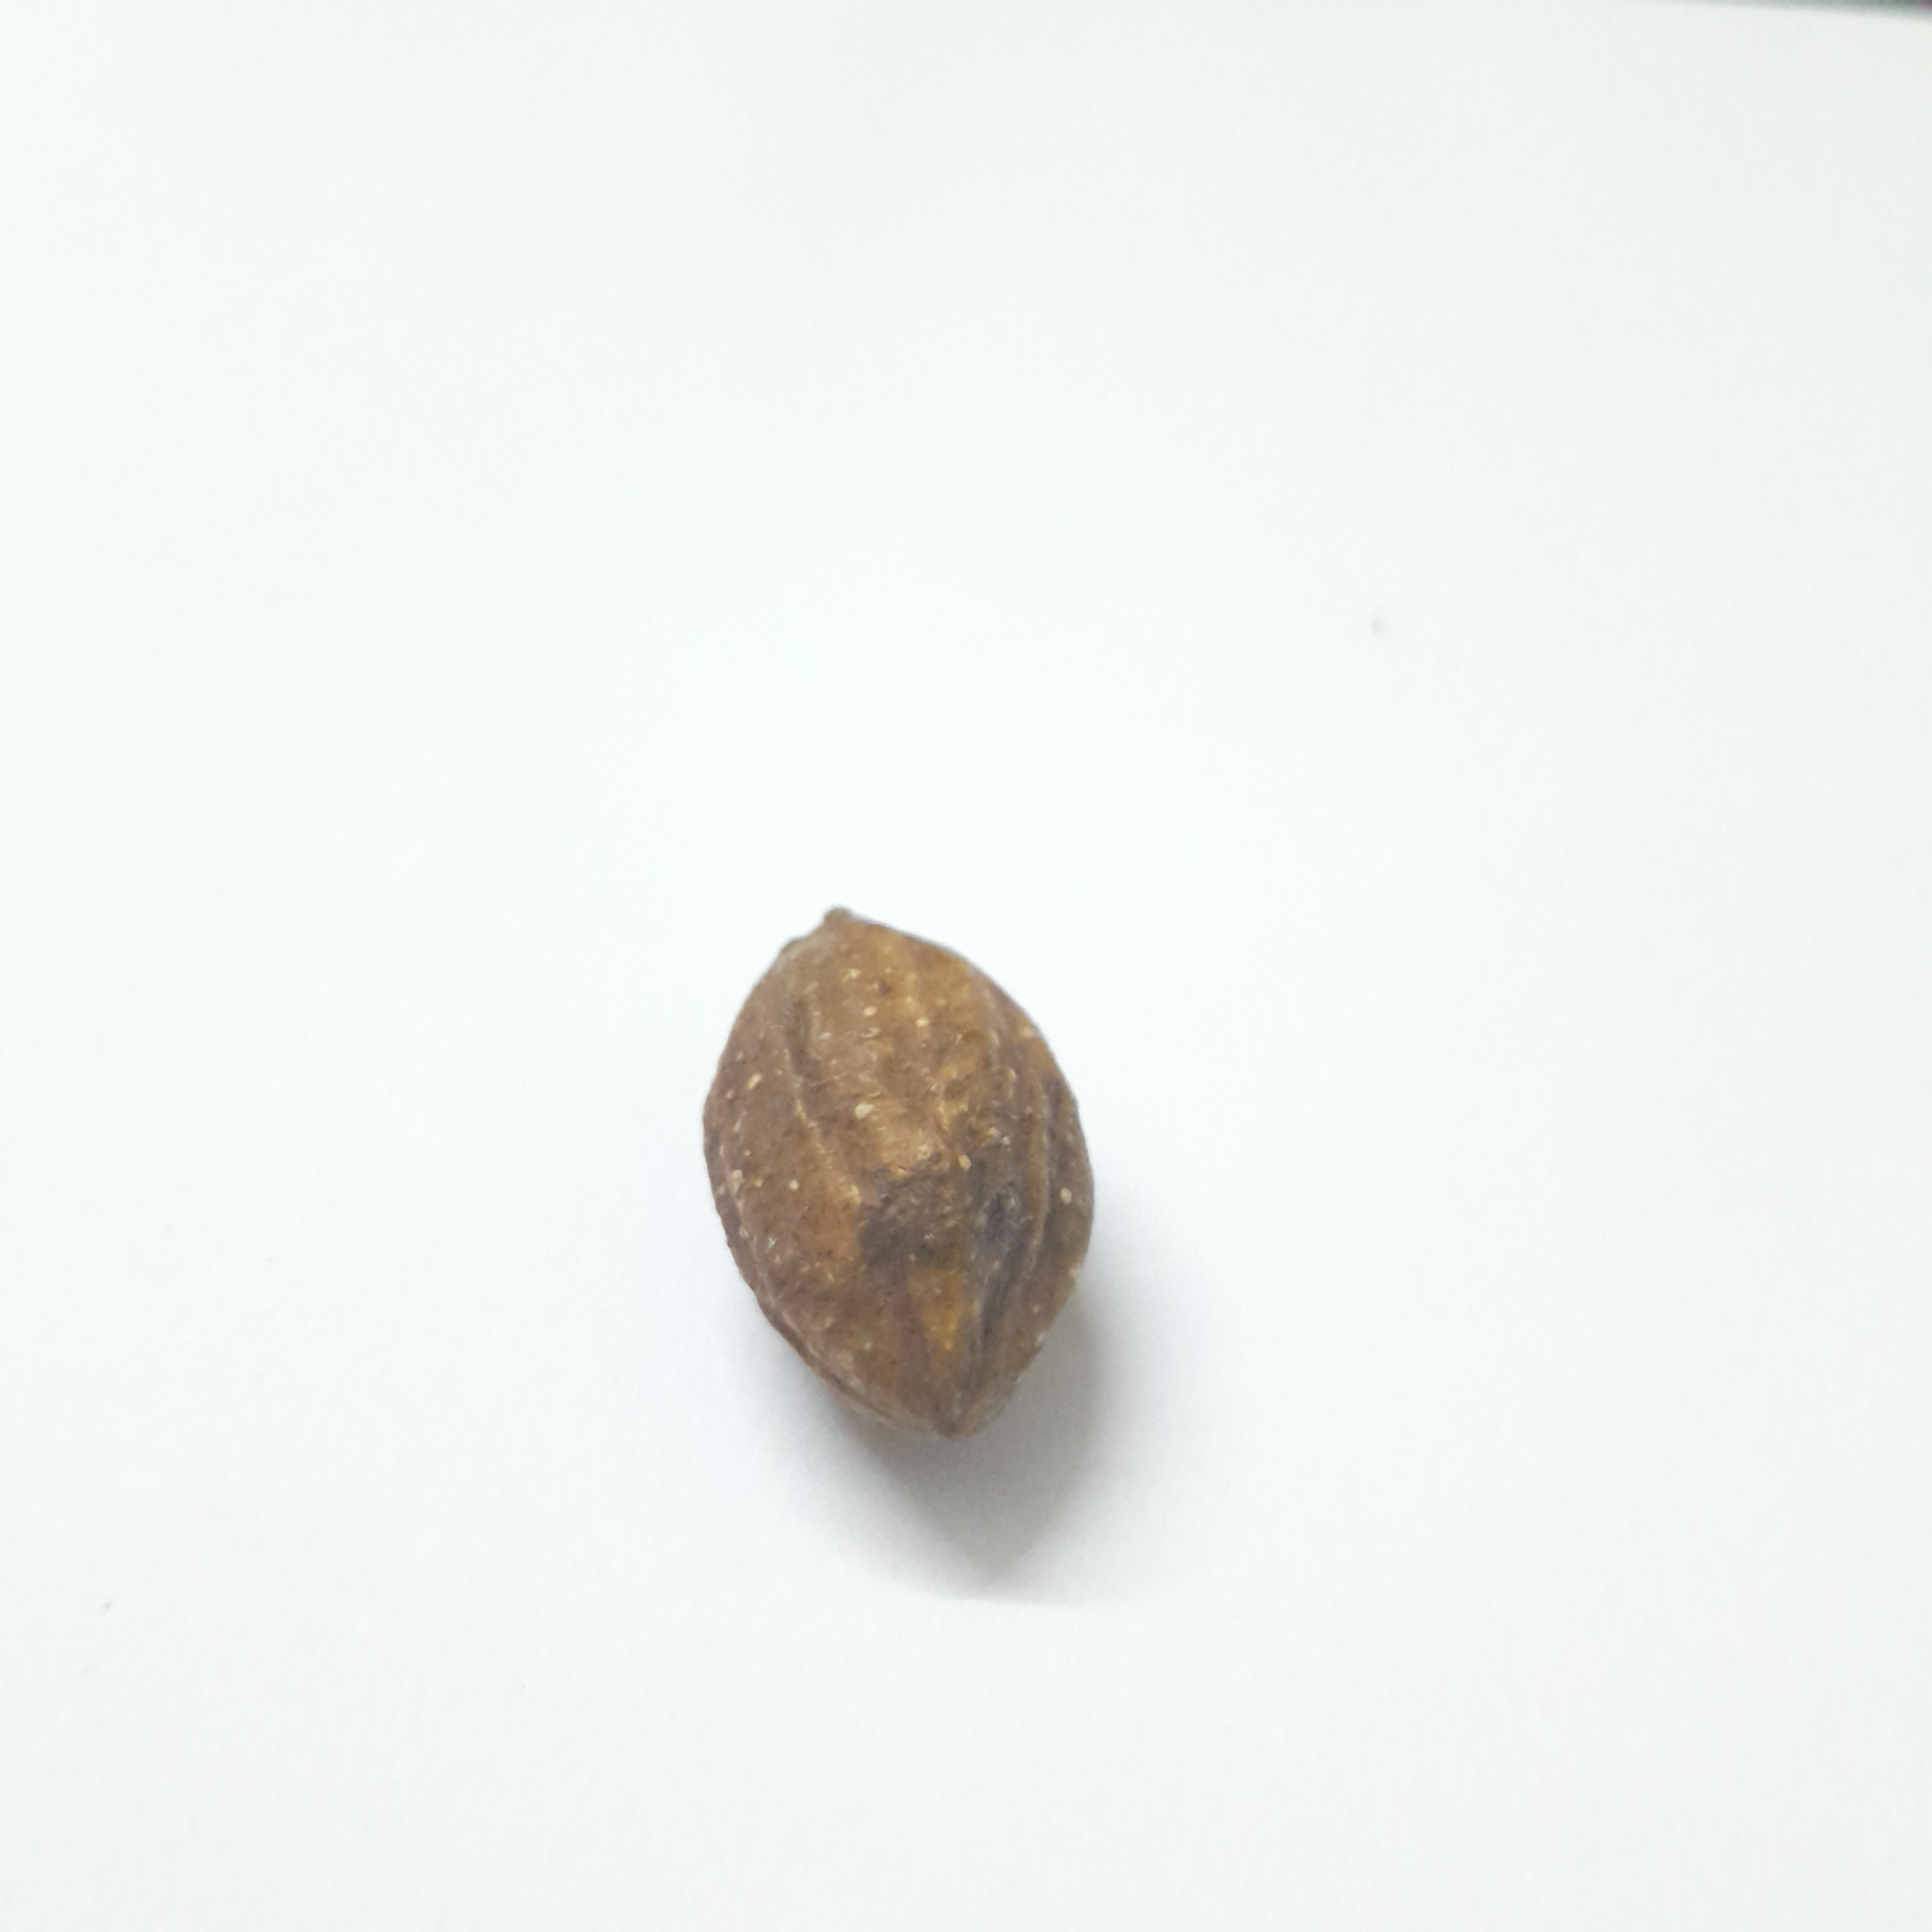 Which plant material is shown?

hirdaa
